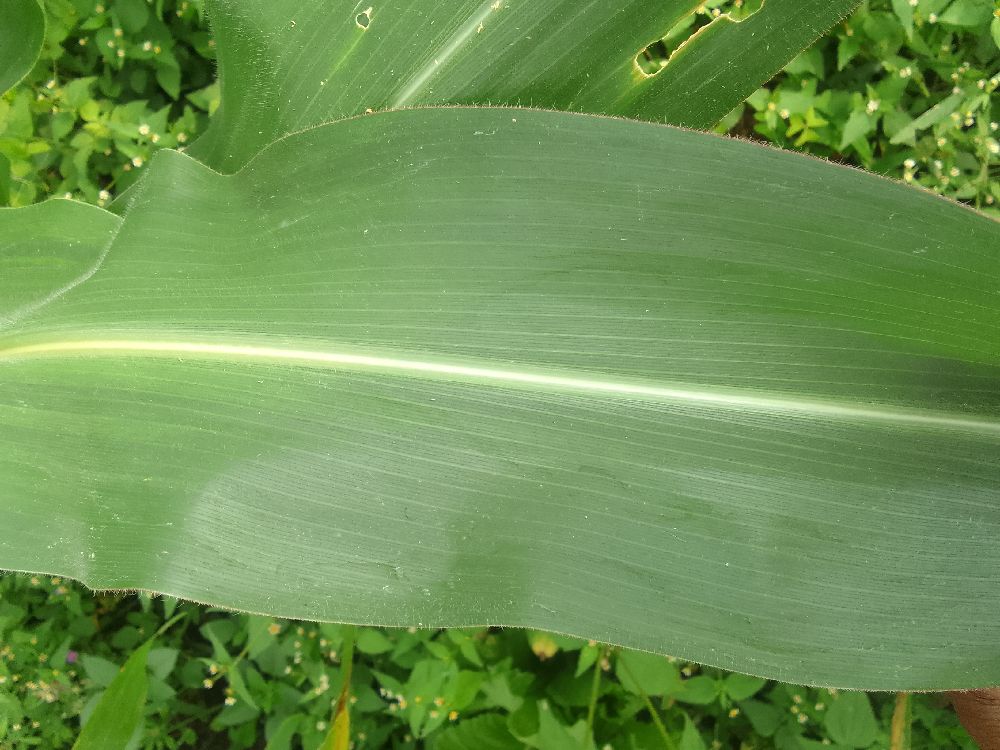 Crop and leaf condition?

maize, healthy
